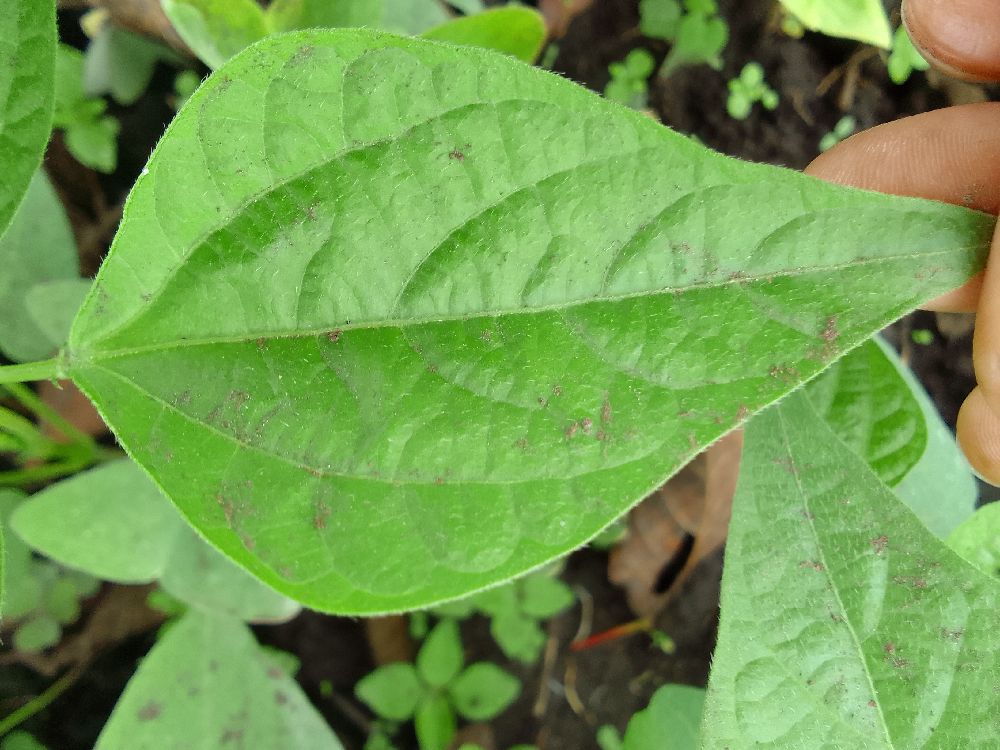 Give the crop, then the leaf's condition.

common bean, healthy
